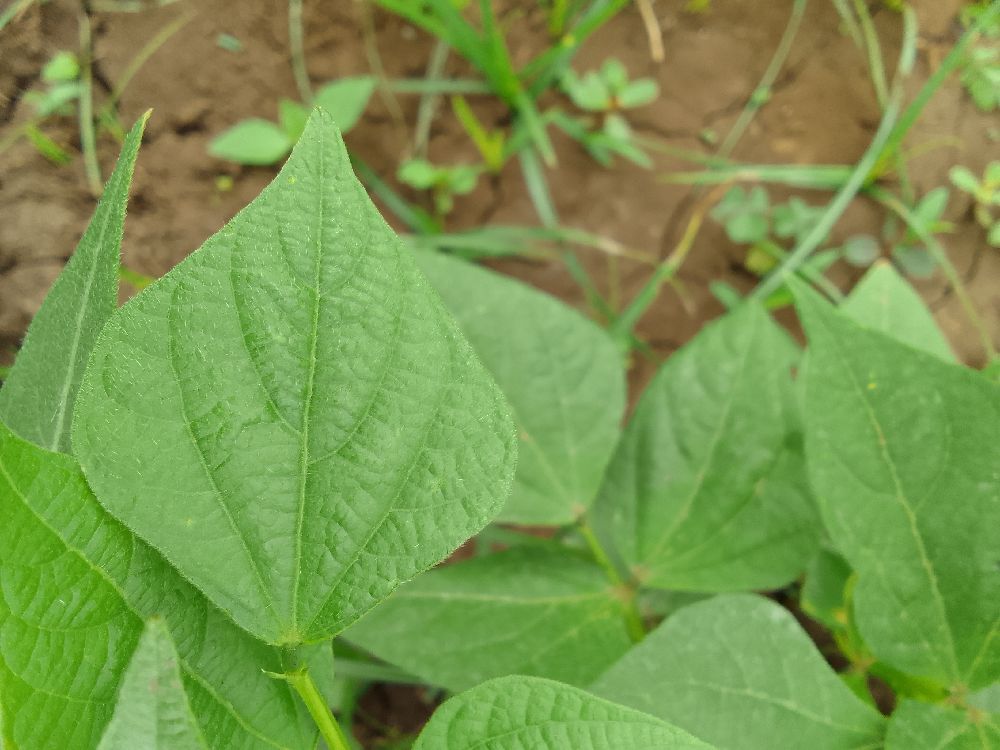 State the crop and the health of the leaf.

common bean, healthy
